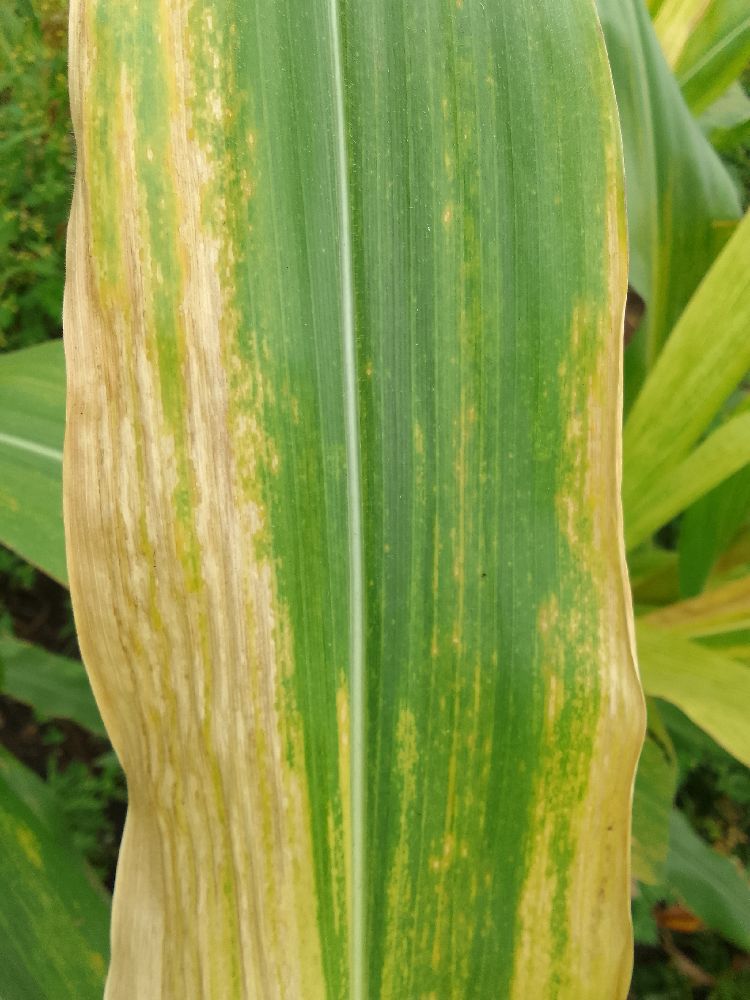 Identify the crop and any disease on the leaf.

maize, maize lethal necrosis
